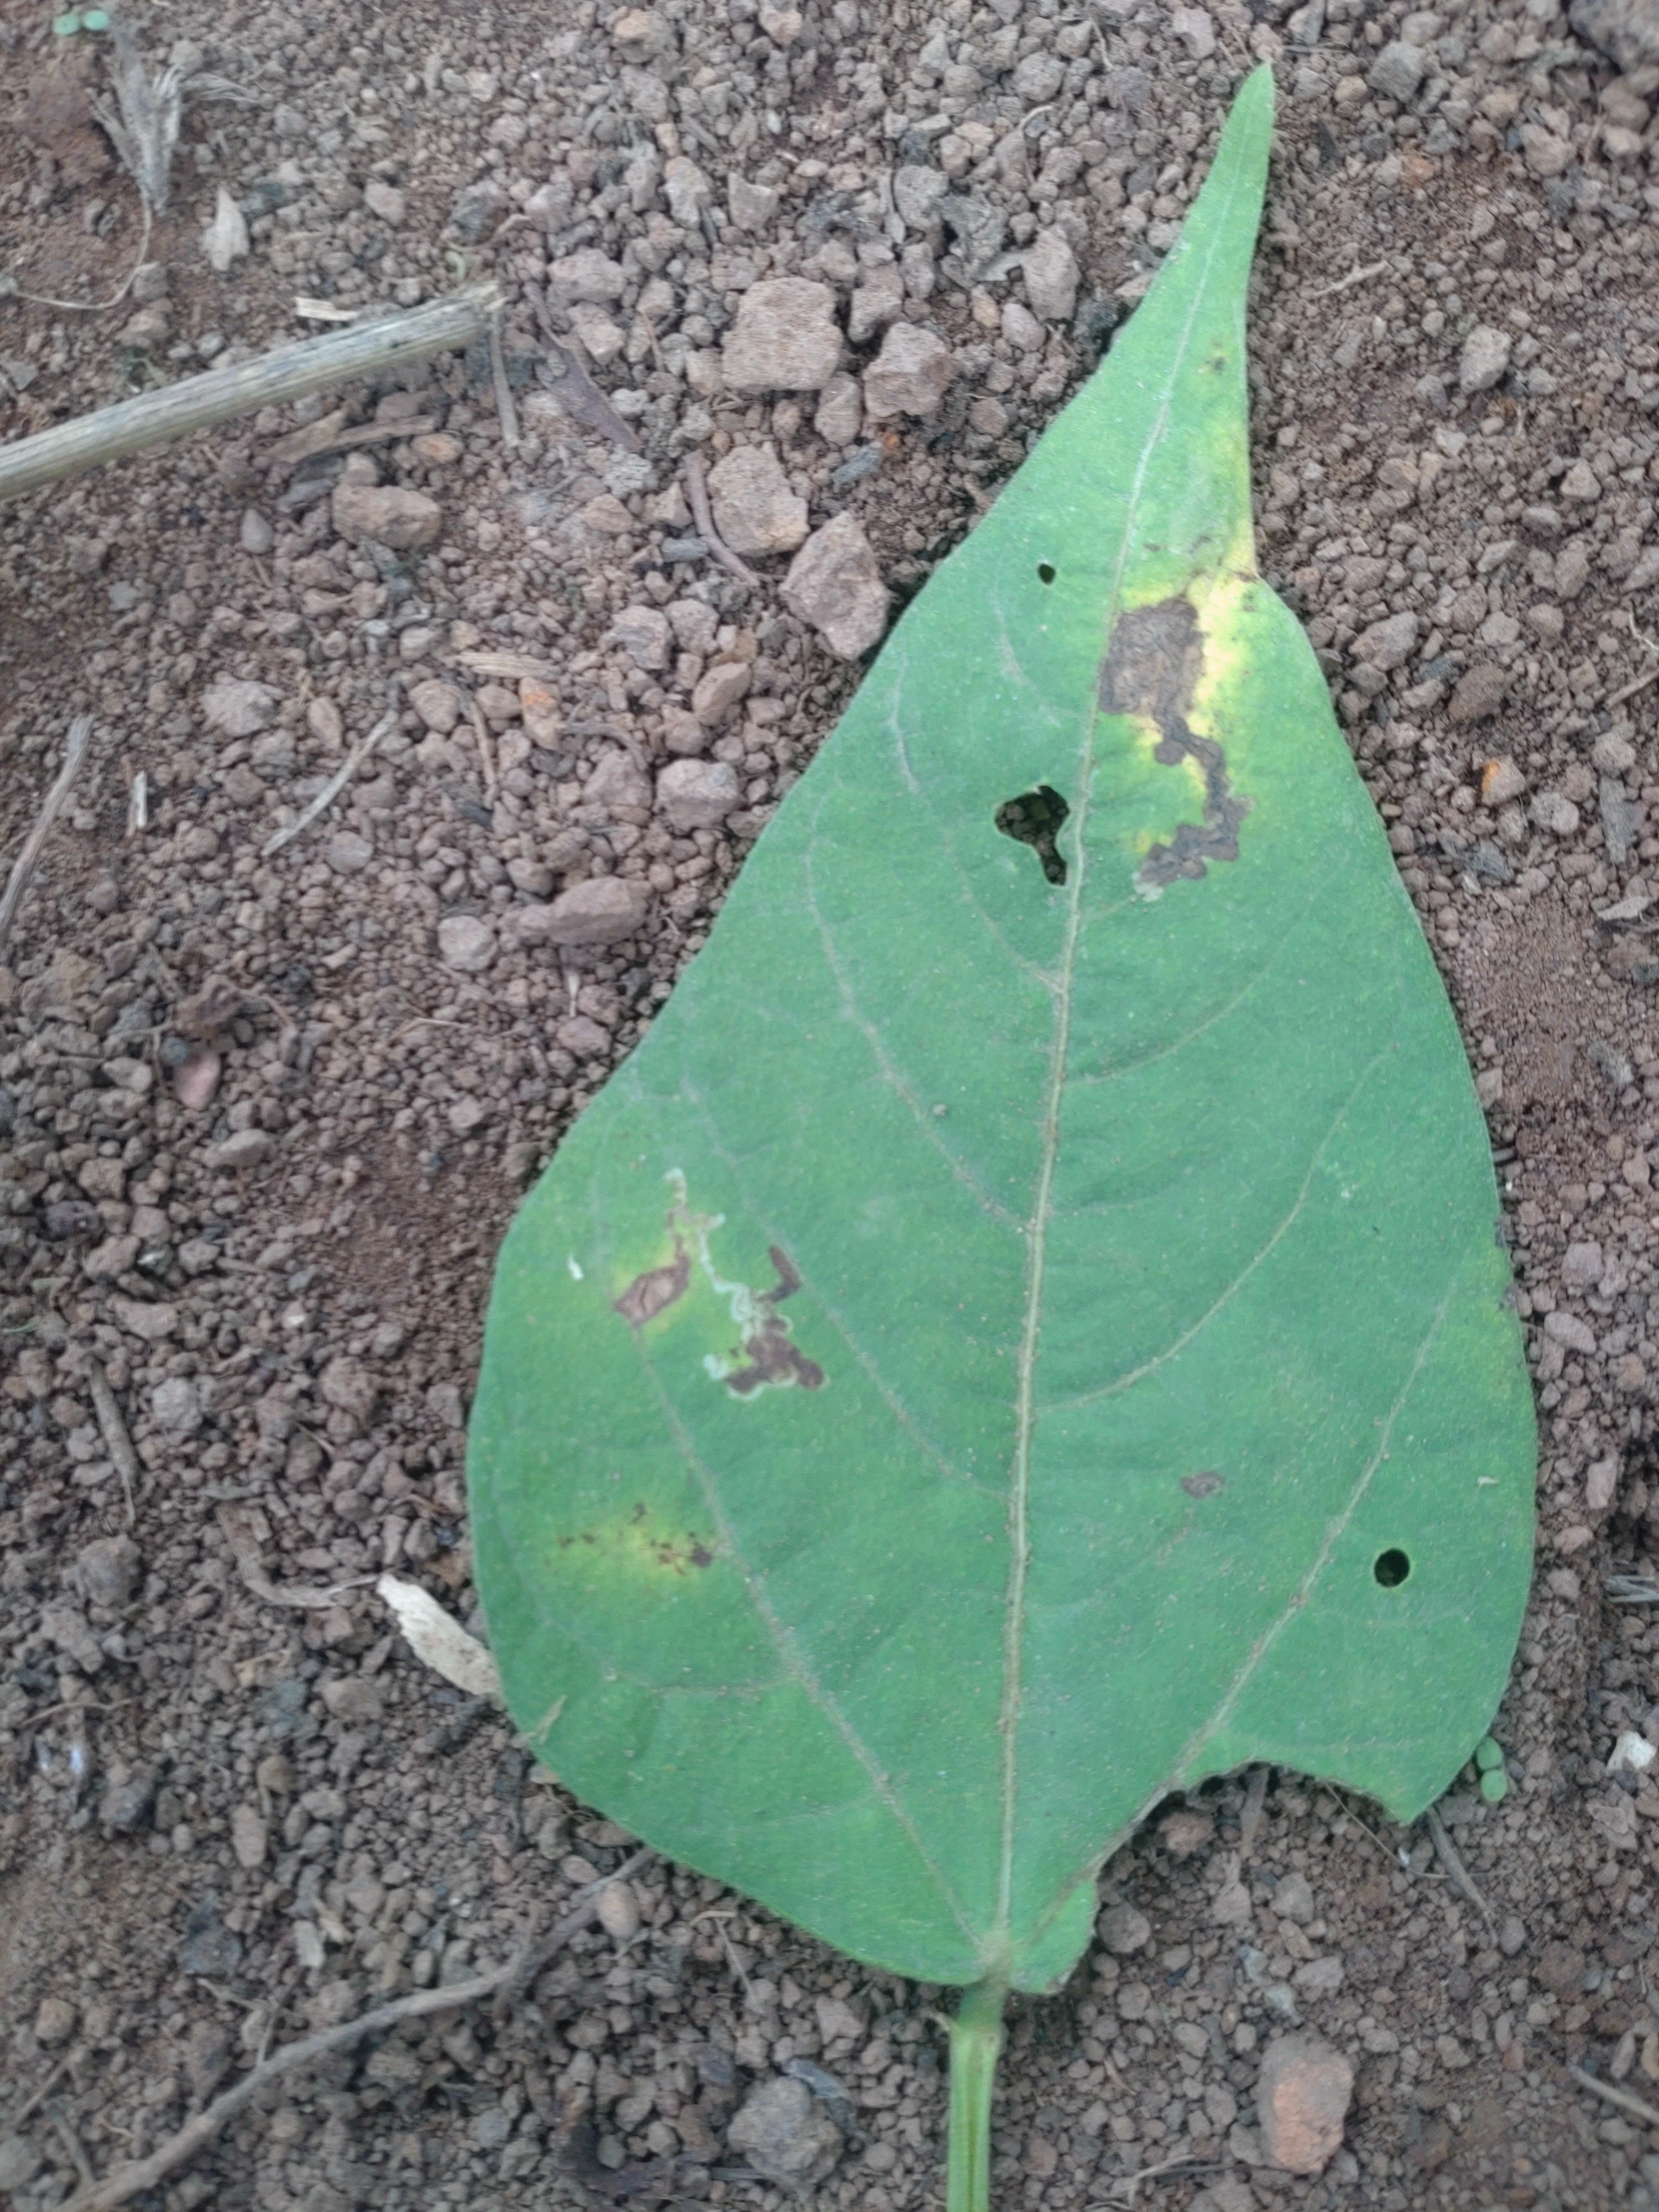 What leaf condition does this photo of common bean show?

rust
